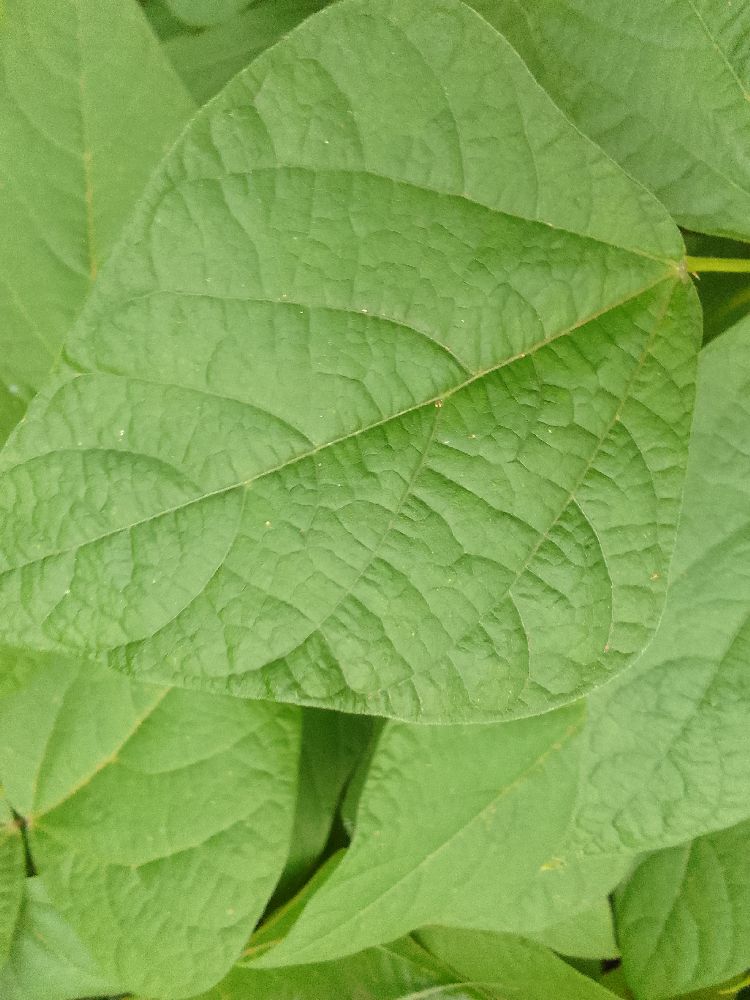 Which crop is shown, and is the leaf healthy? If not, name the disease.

common bean, healthy
